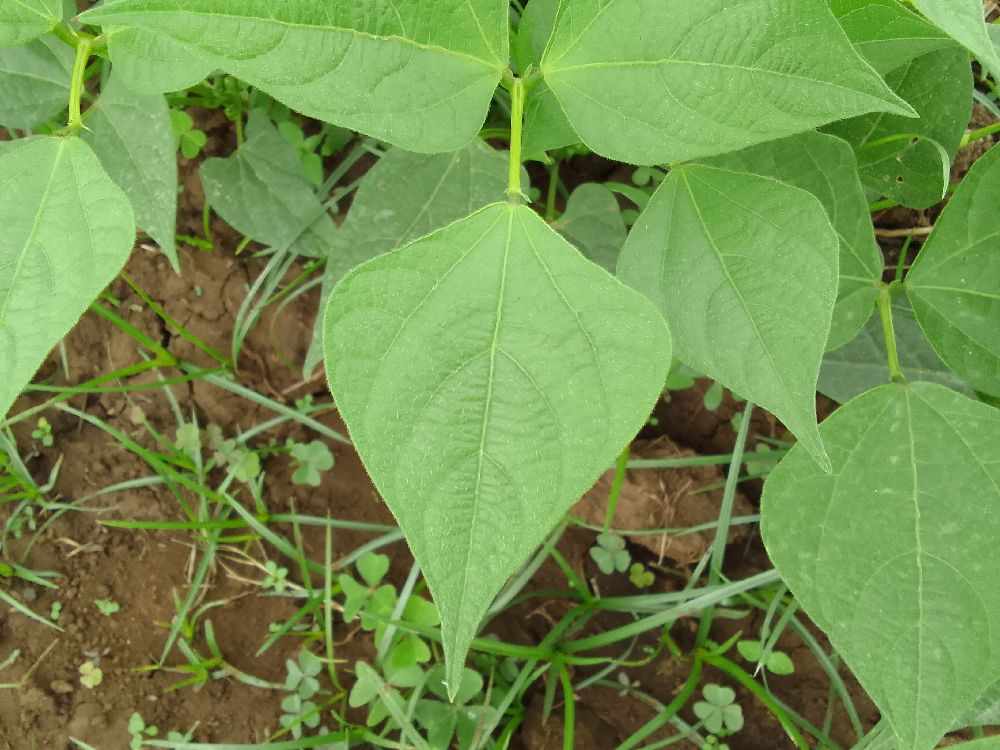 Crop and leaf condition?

common bean, healthy
